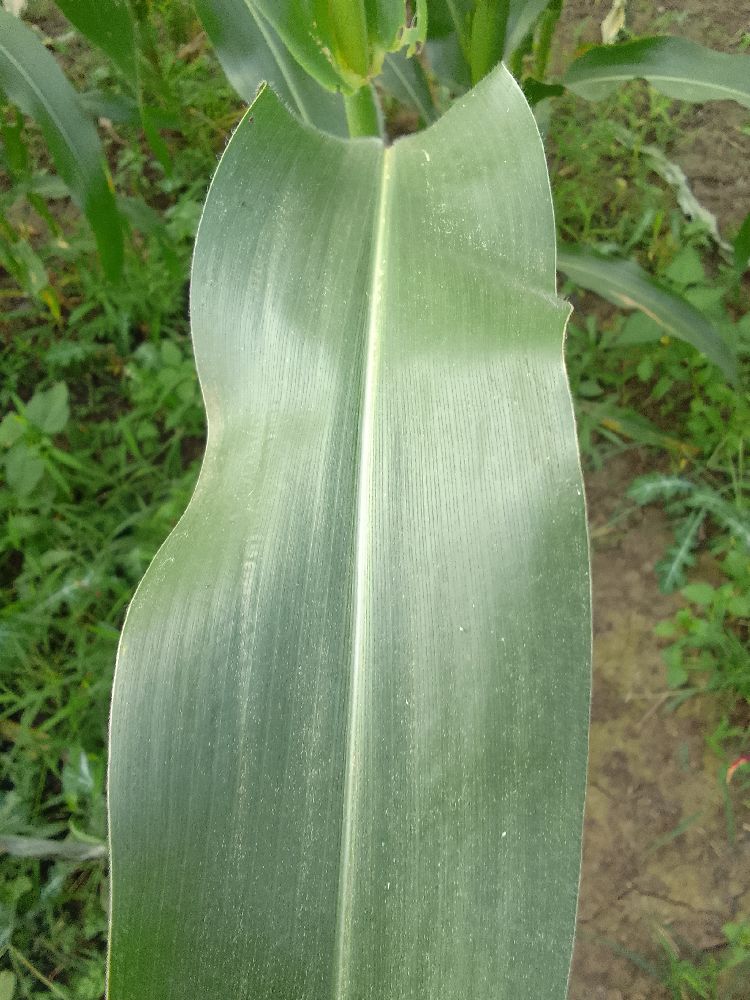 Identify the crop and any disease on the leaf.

maize, healthy
